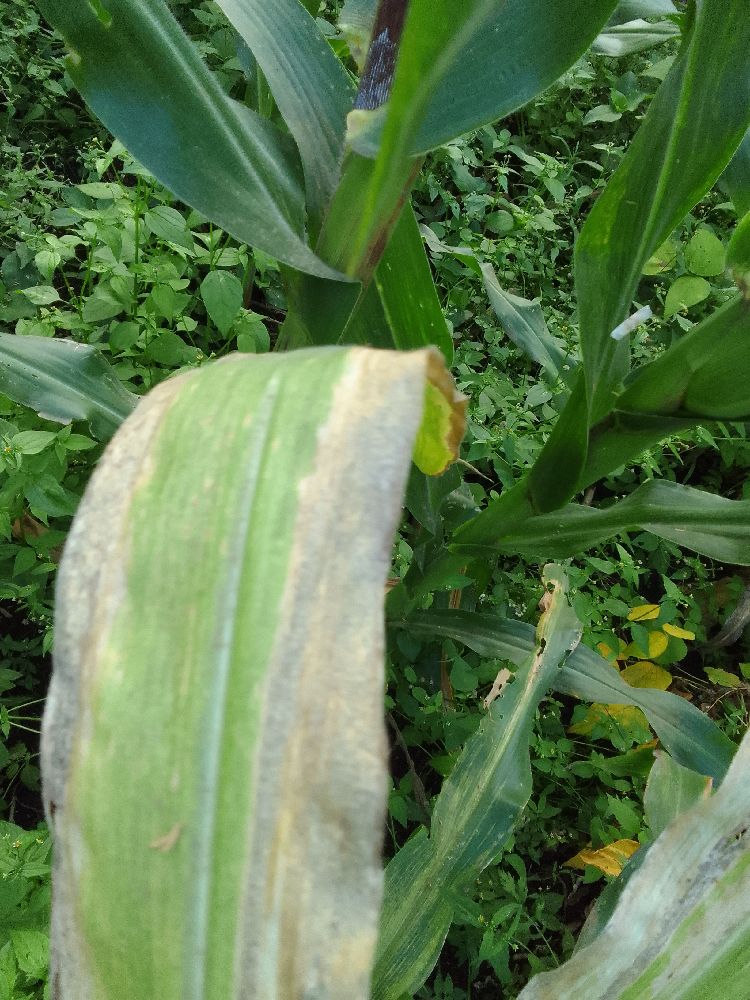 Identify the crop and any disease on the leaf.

maize, maize lethal necrosis
